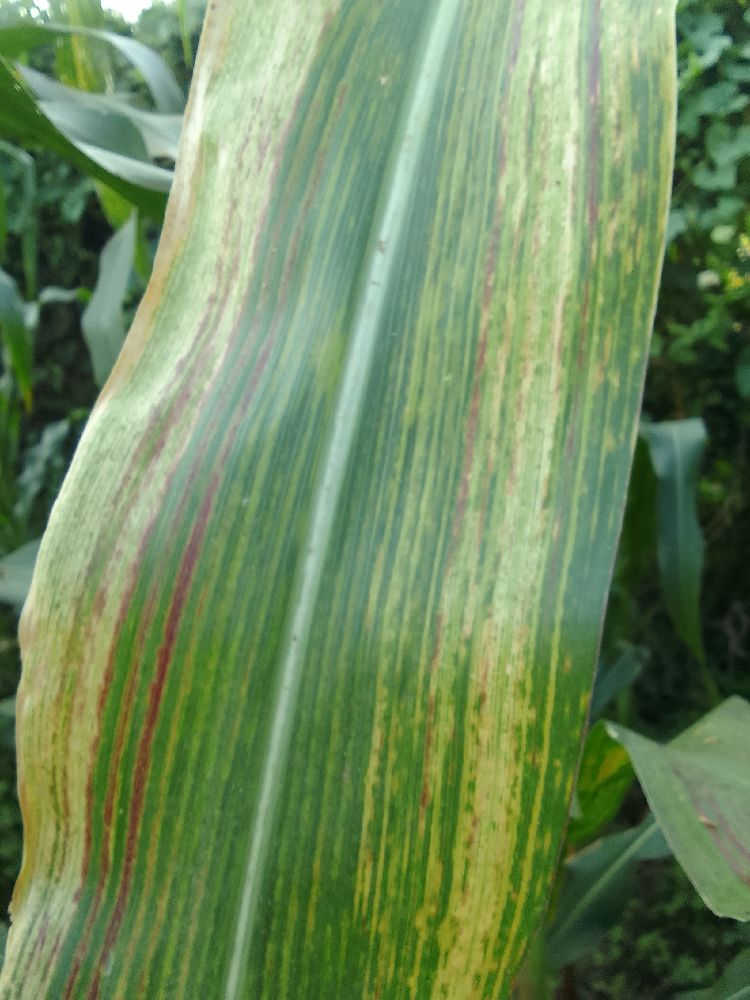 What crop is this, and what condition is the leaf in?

maize, maize lethal necrosis
